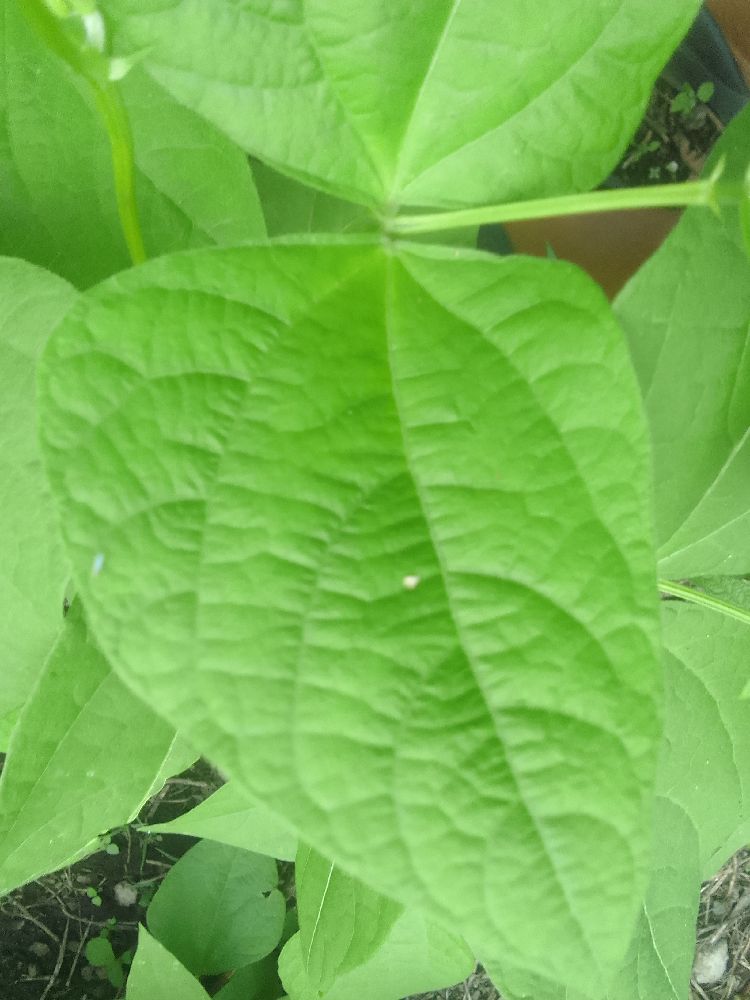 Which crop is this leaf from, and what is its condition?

common bean, healthy
